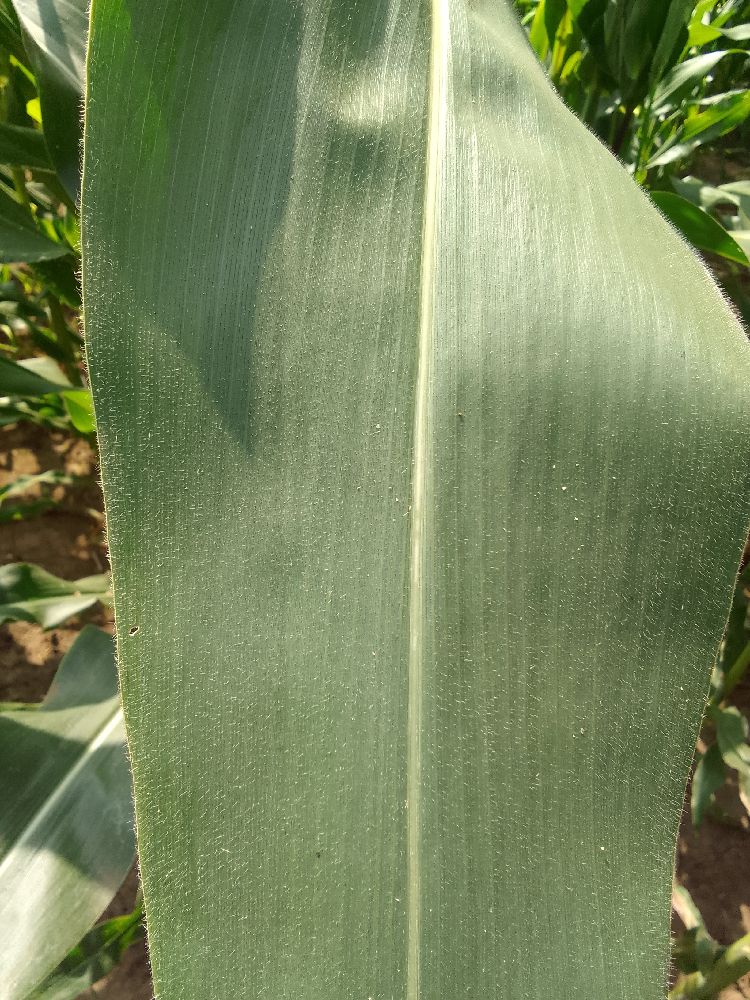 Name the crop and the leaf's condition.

maize, healthy
